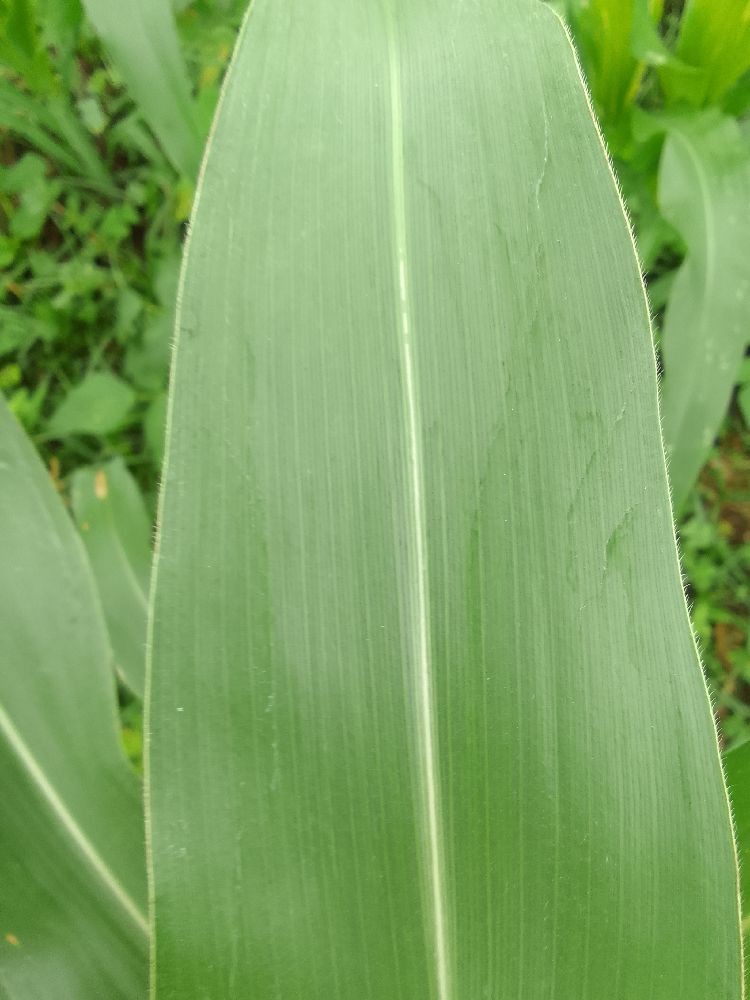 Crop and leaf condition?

maize, healthy
